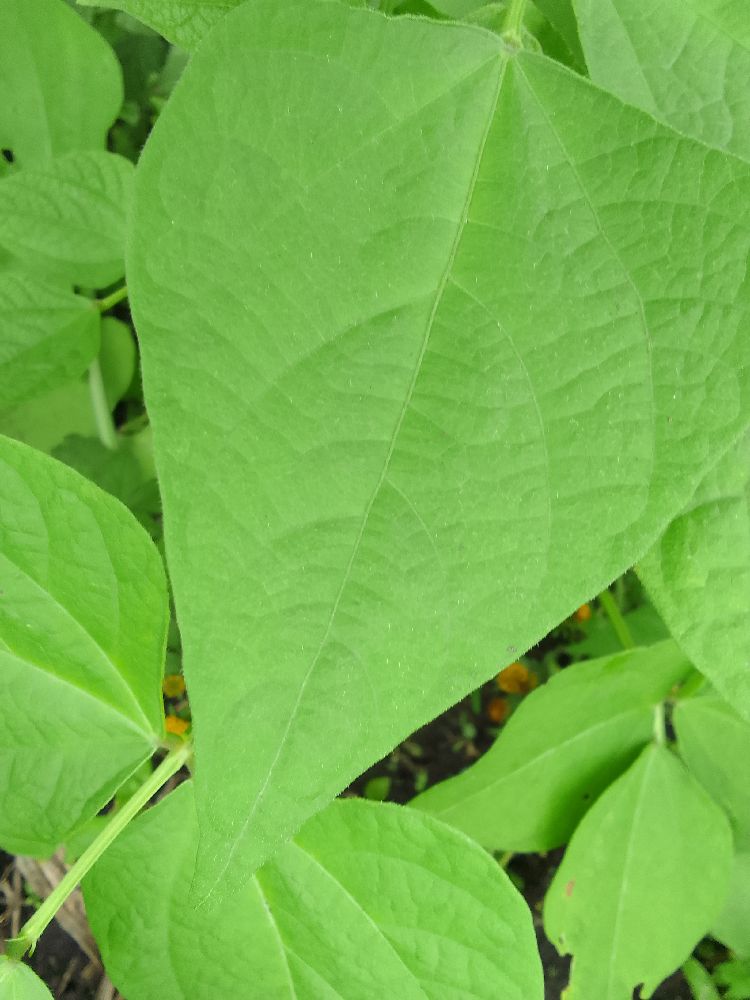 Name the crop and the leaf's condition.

common bean, healthy
